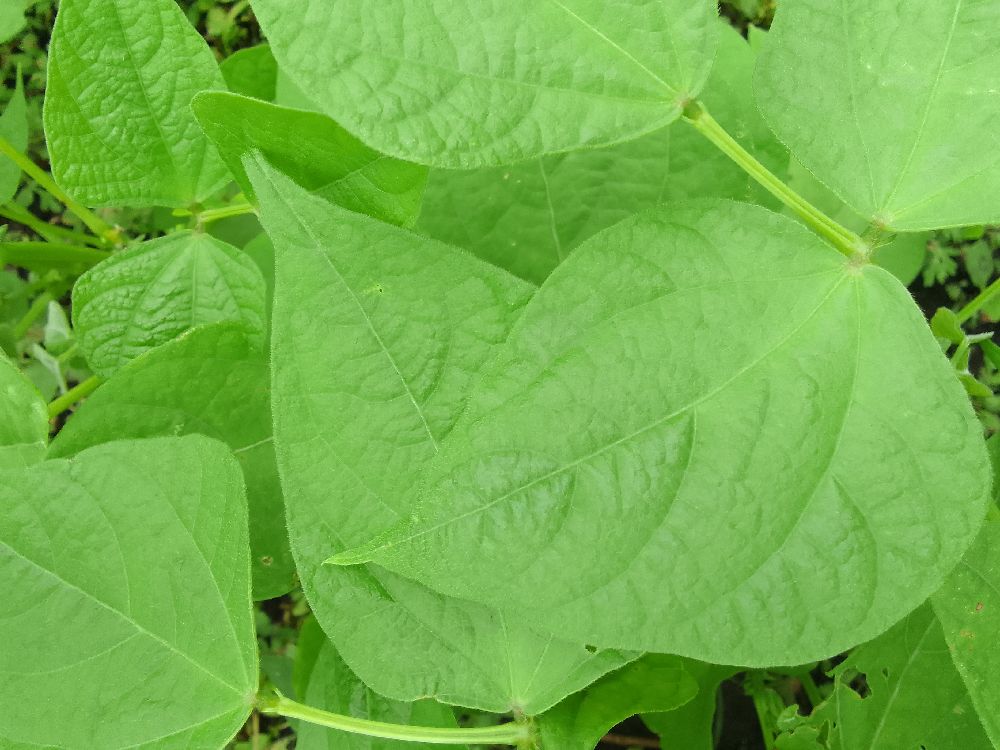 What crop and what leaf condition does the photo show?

common bean, healthy
